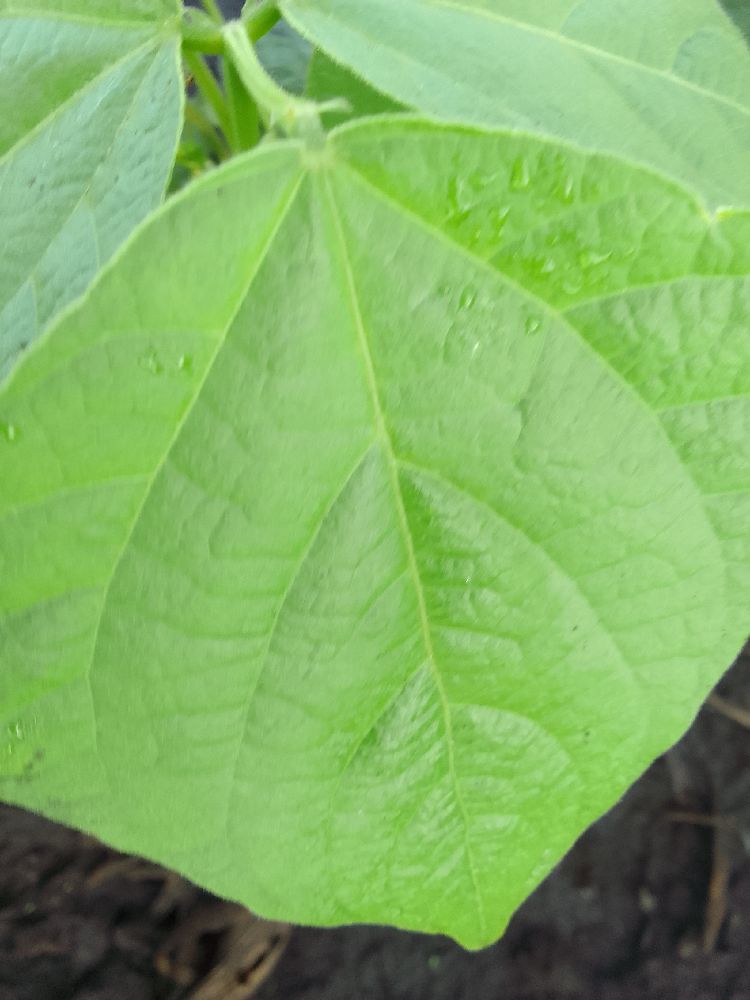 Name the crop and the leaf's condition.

common bean, healthy
